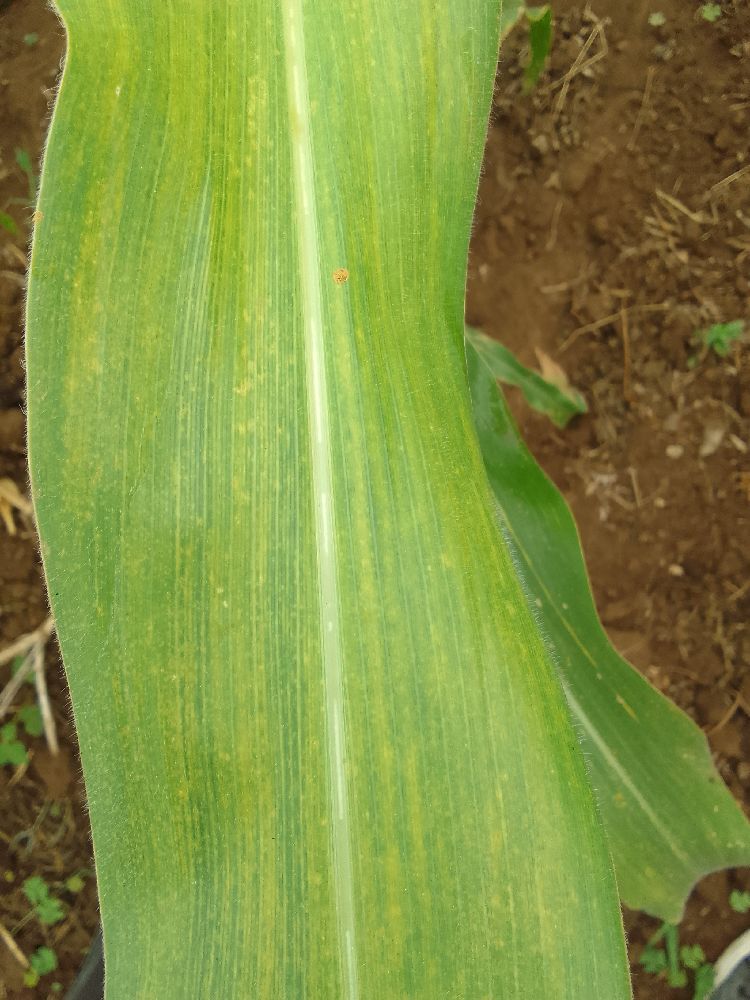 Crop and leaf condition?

maize, maize lethal necrosis
